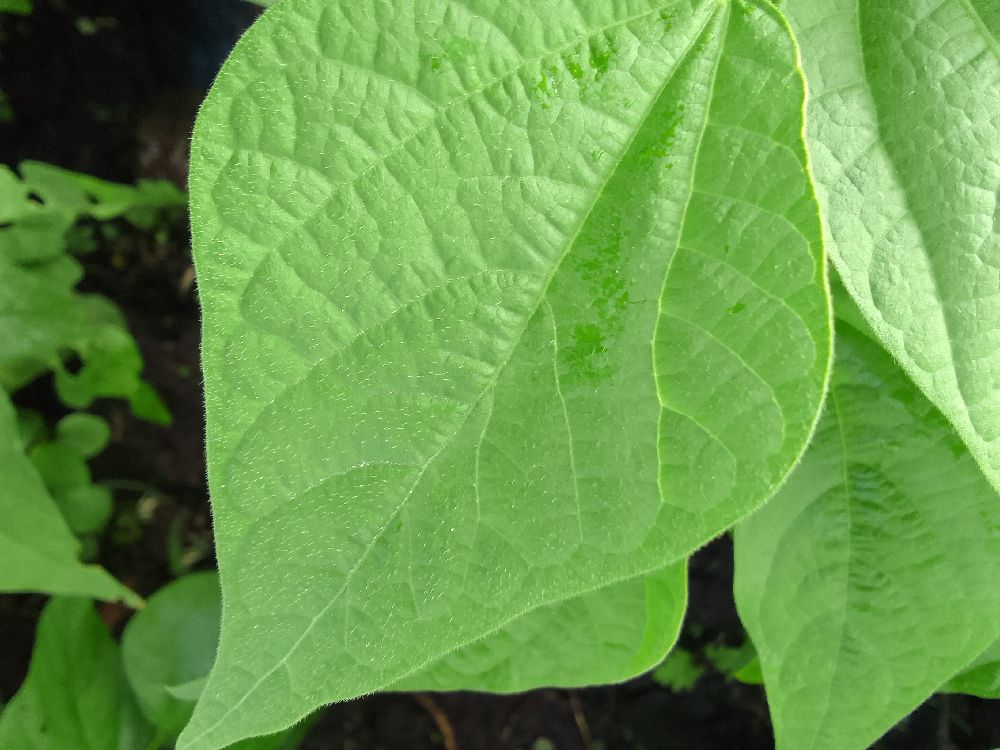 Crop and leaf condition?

common bean, healthy
